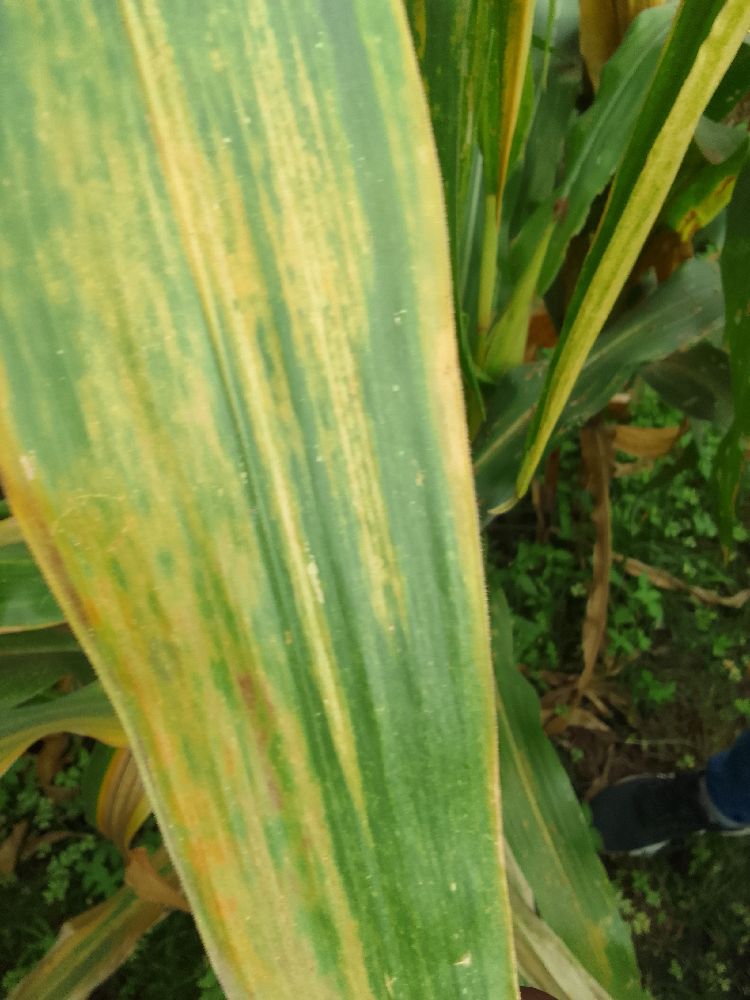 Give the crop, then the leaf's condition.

maize, maize lethal necrosis
